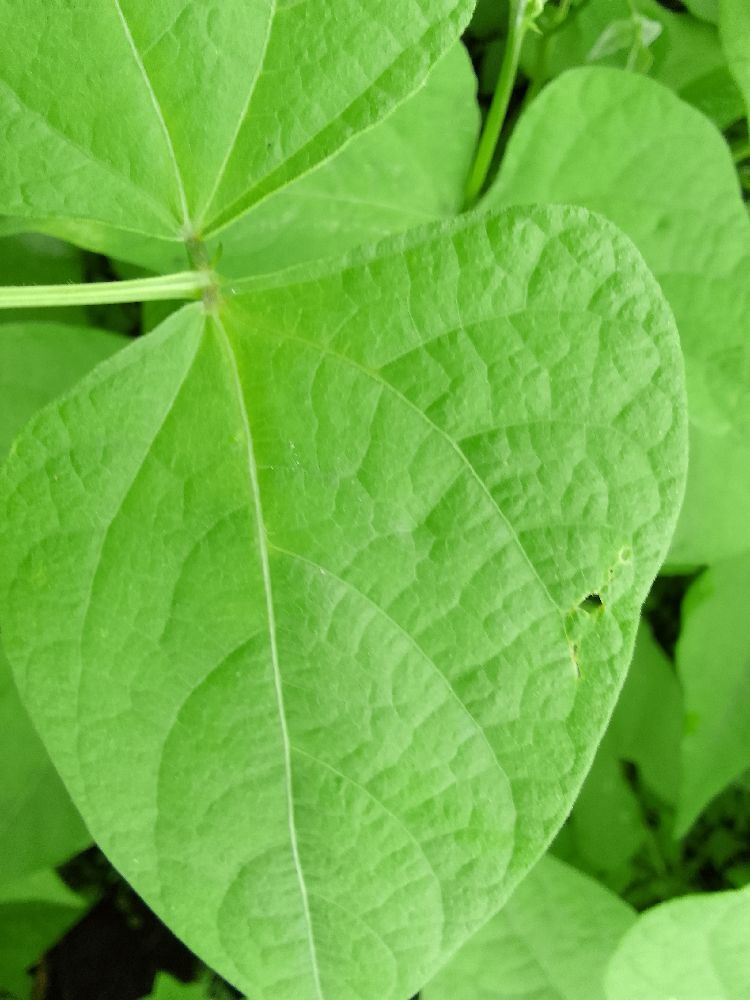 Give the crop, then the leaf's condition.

common bean, healthy
